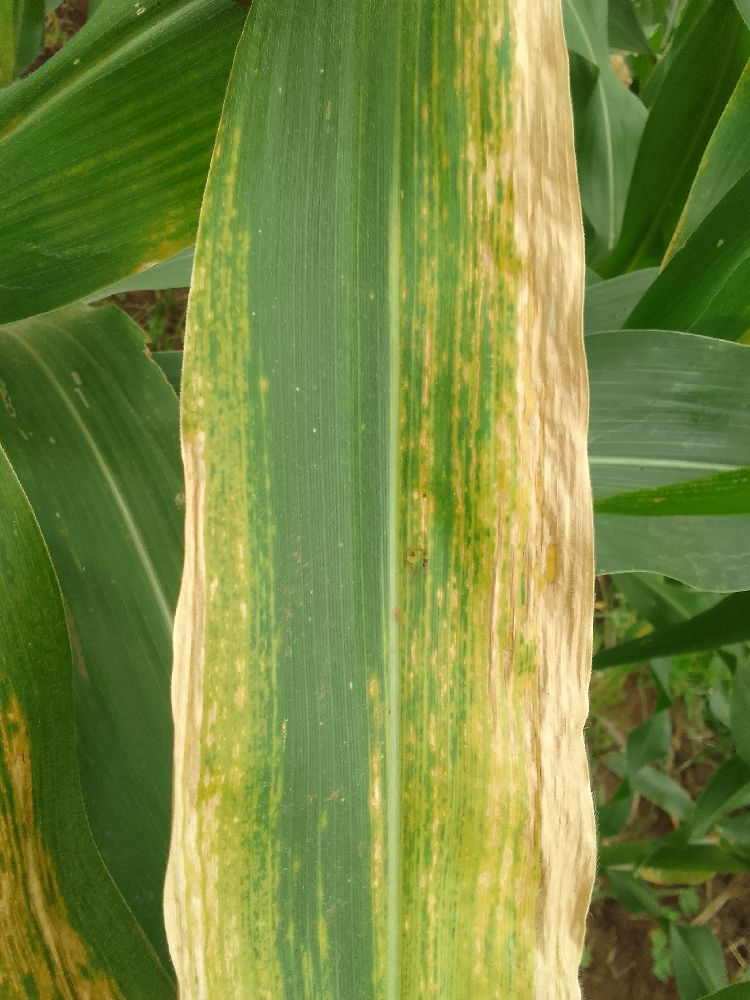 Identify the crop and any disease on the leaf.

maize, maize lethal necrosis
